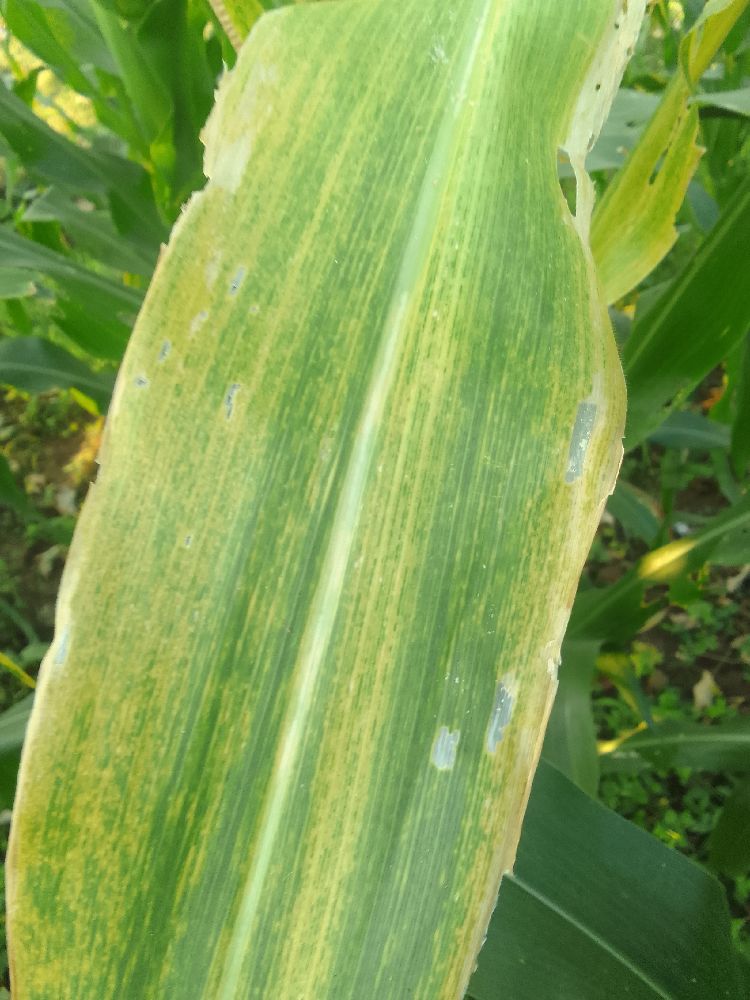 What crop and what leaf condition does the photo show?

maize, maize lethal necrosis
